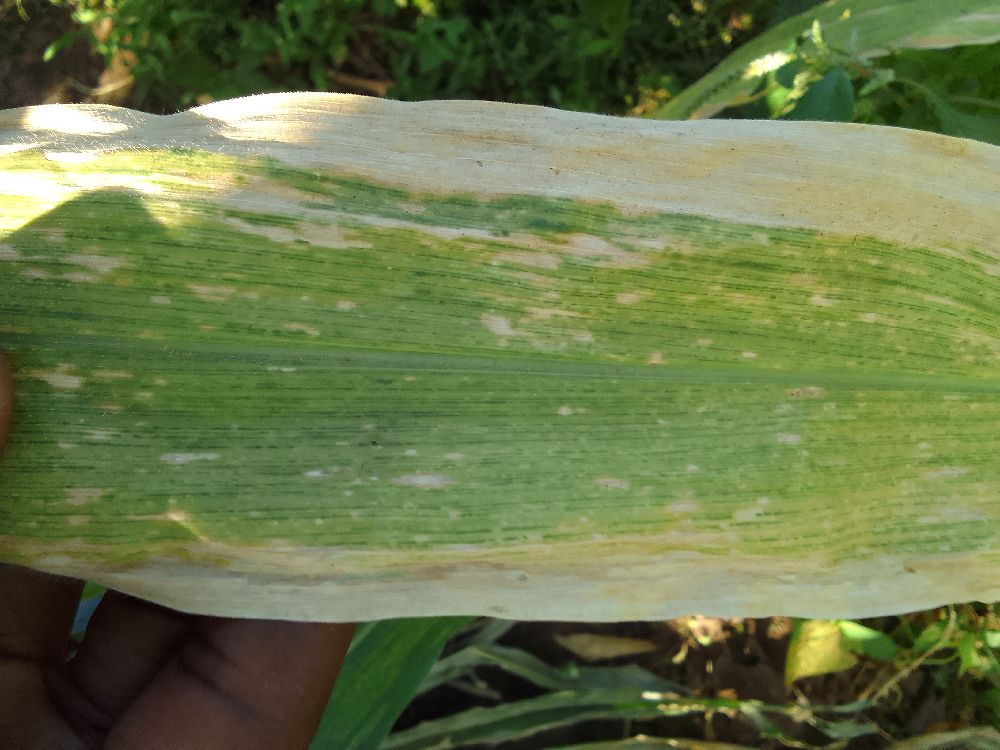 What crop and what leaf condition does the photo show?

maize, maize lethal necrosis
